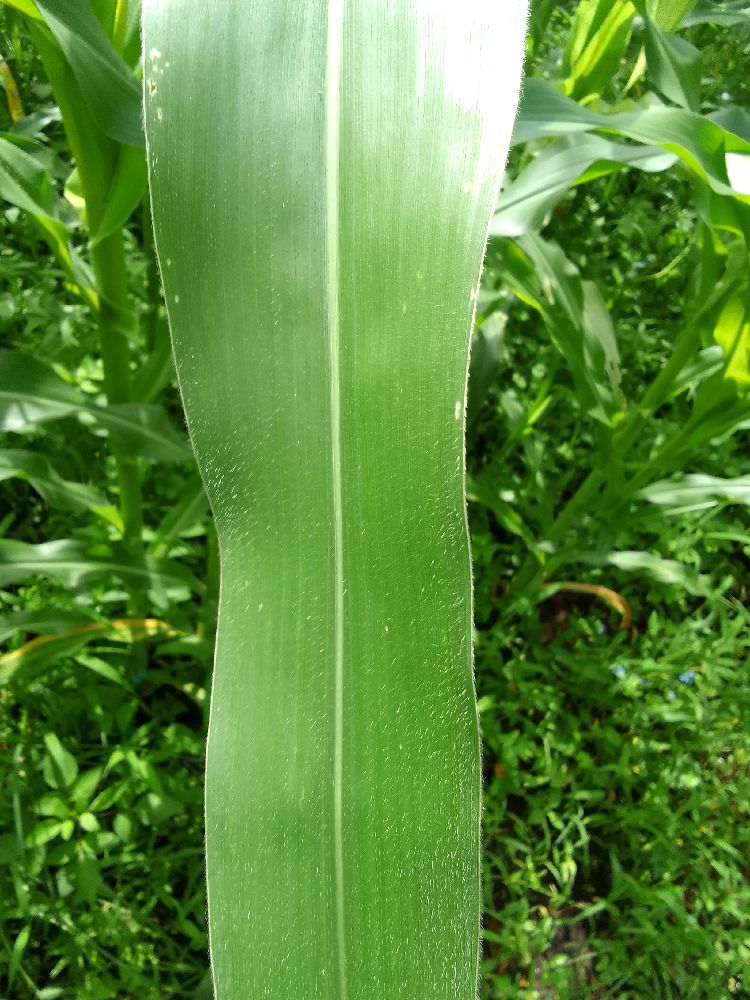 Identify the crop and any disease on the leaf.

maize, healthy
